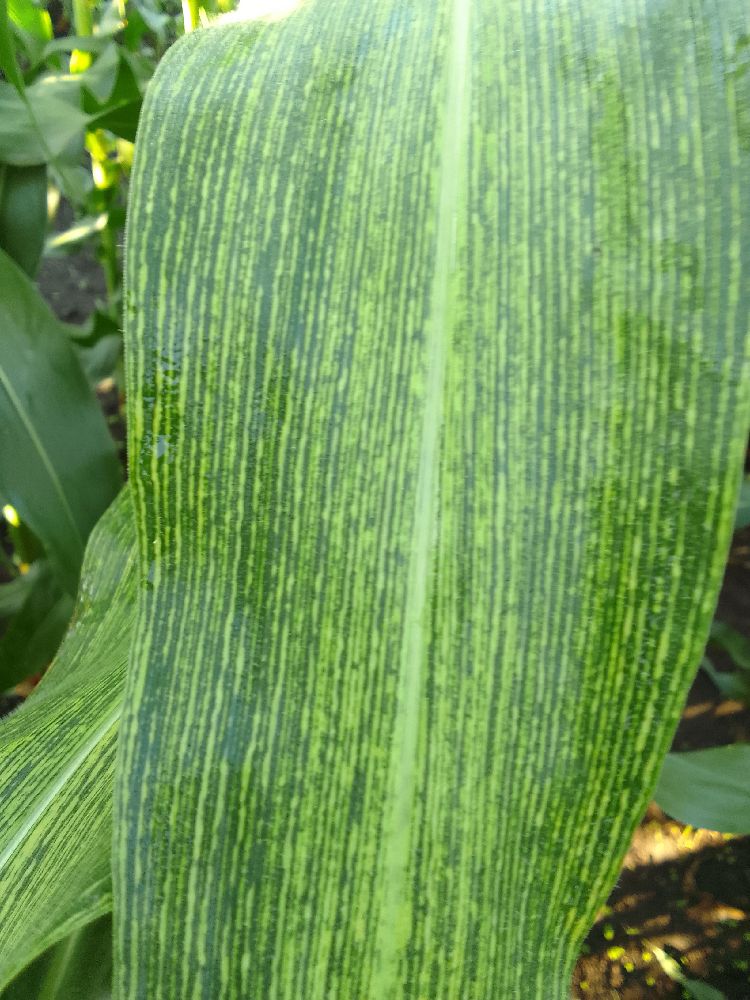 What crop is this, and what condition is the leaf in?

maize, maize streak virus
